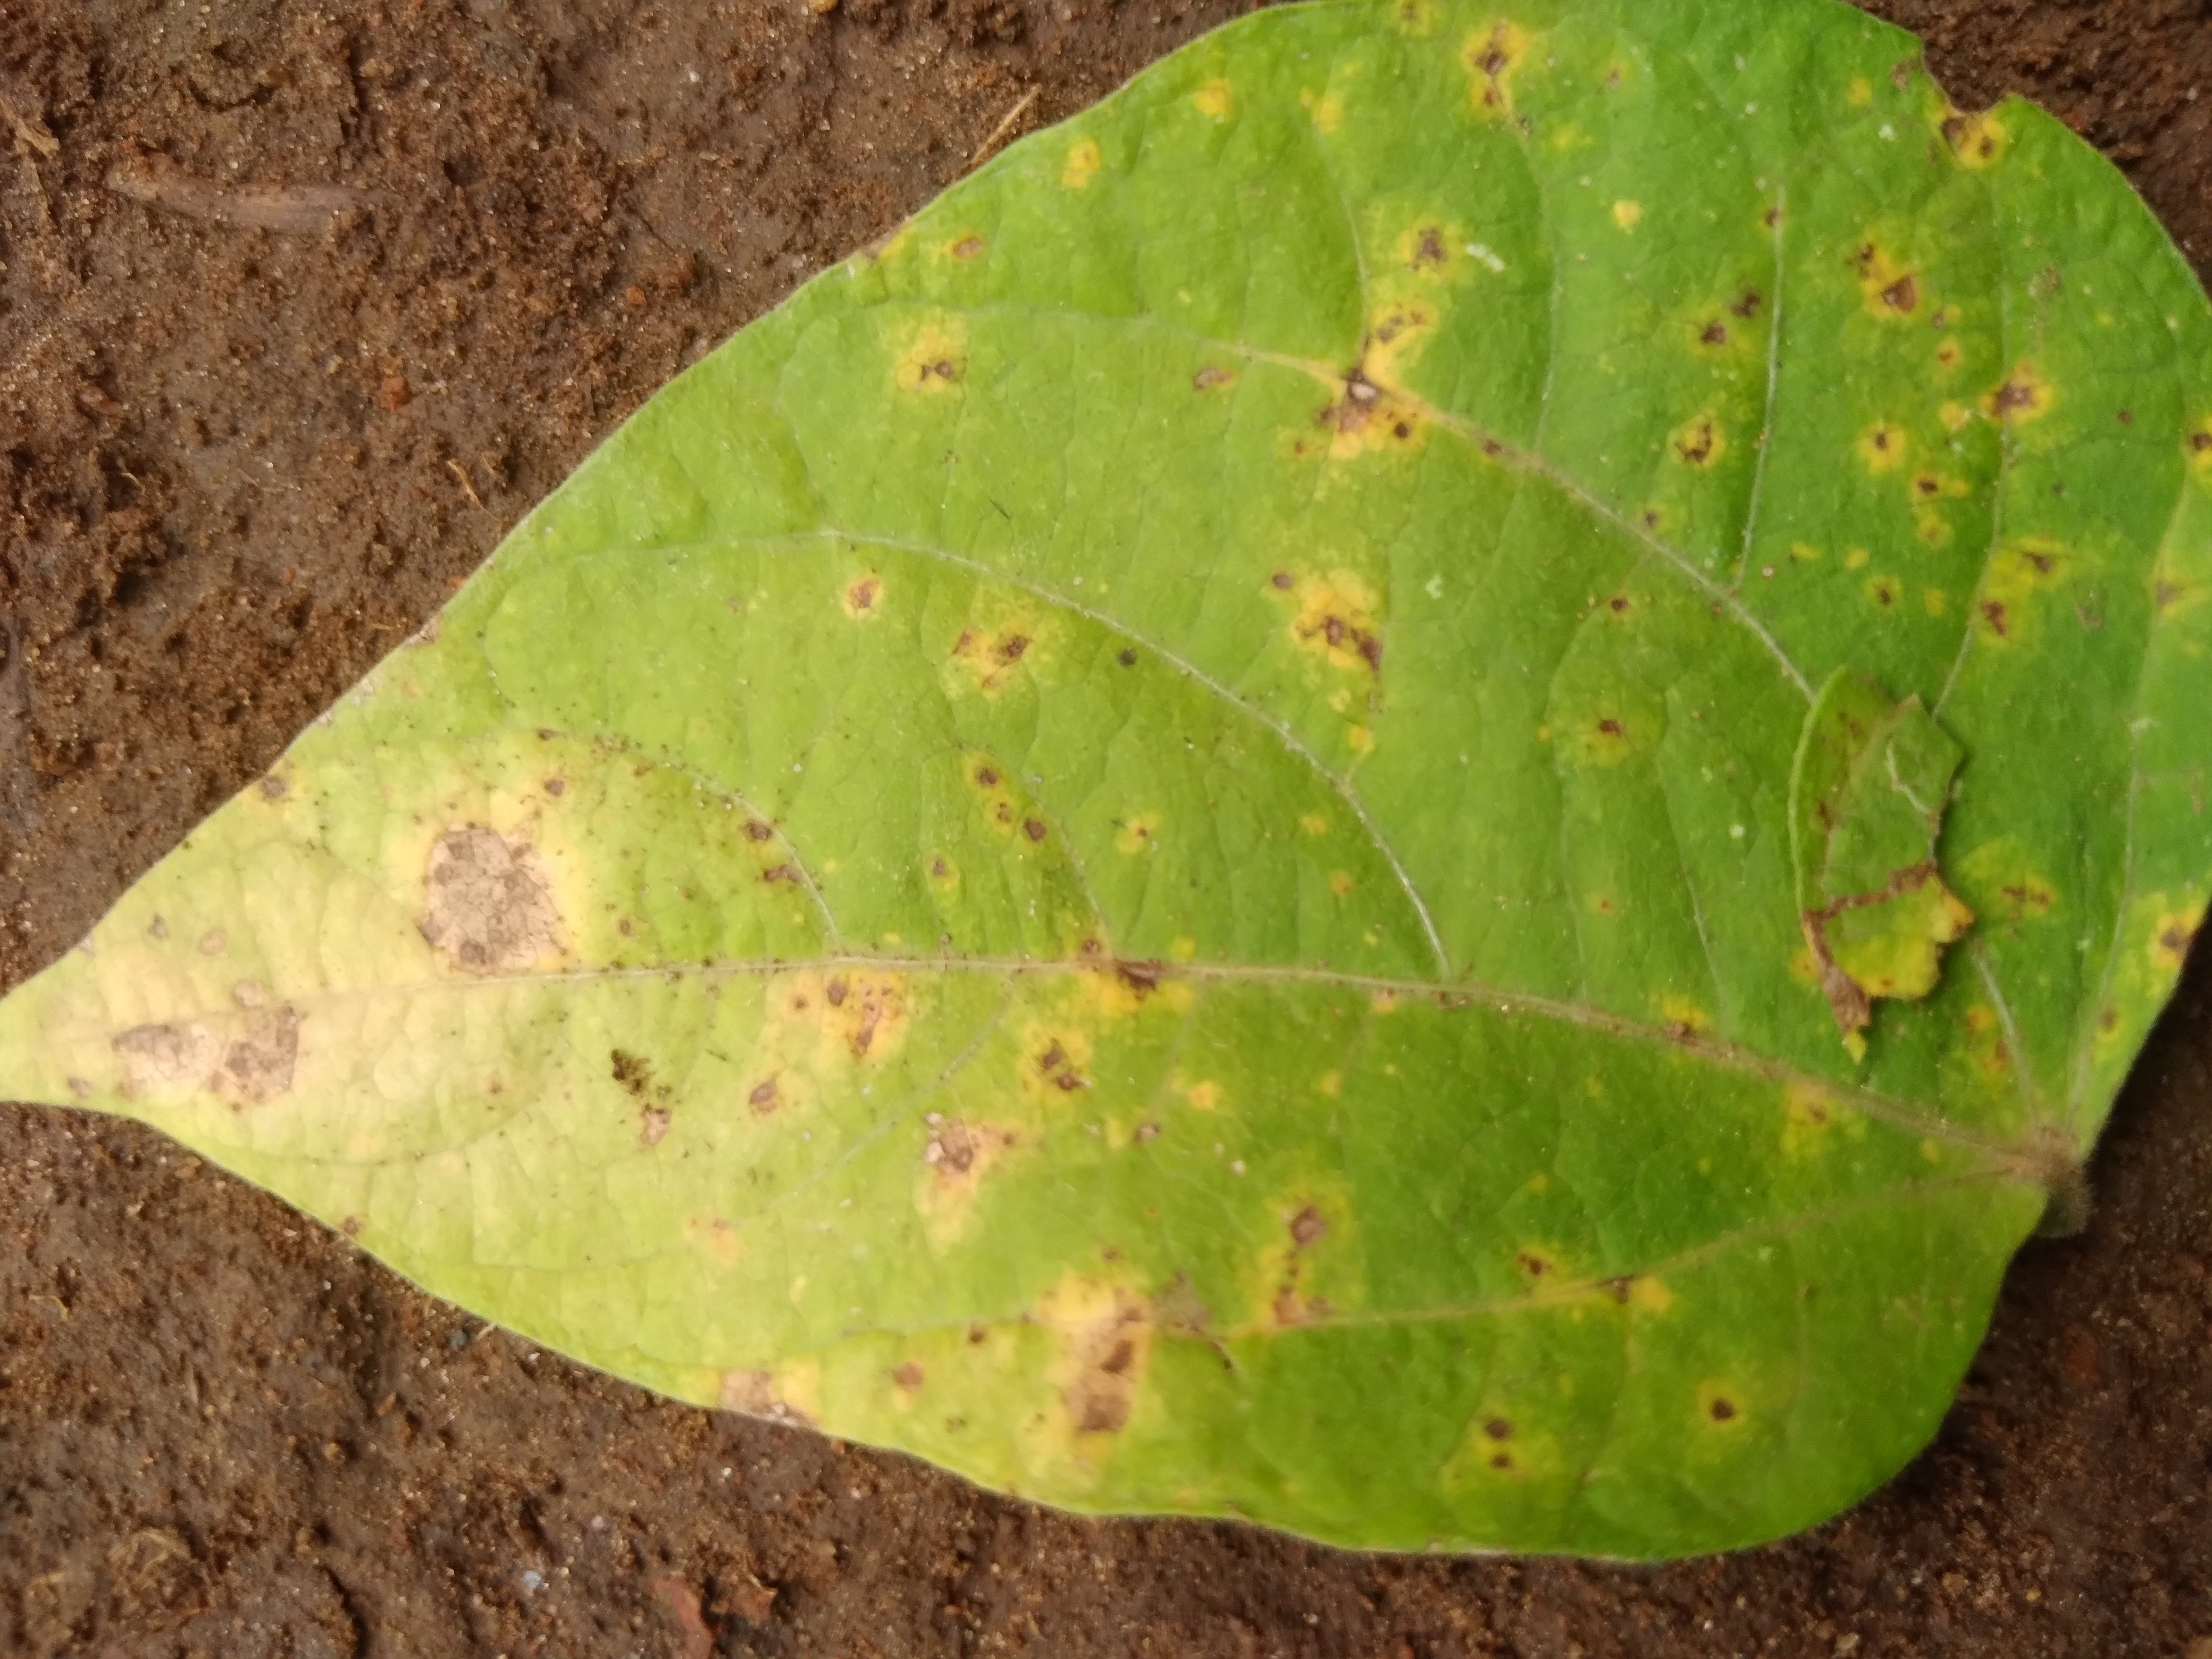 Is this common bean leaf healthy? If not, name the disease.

rust
